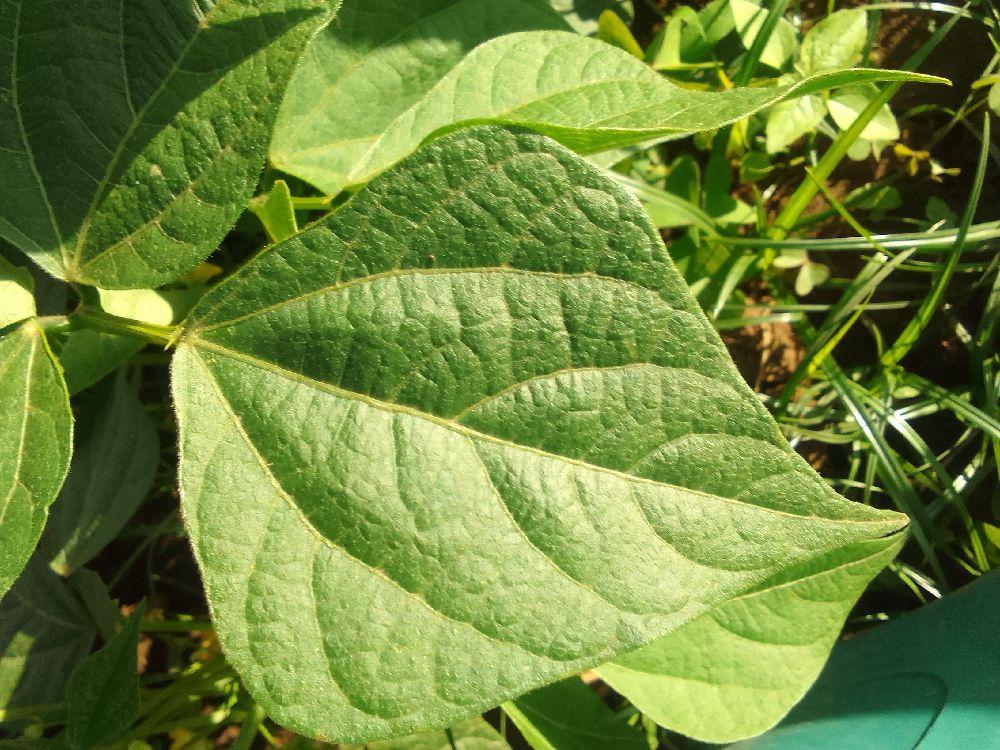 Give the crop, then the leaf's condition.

common bean, healthy
